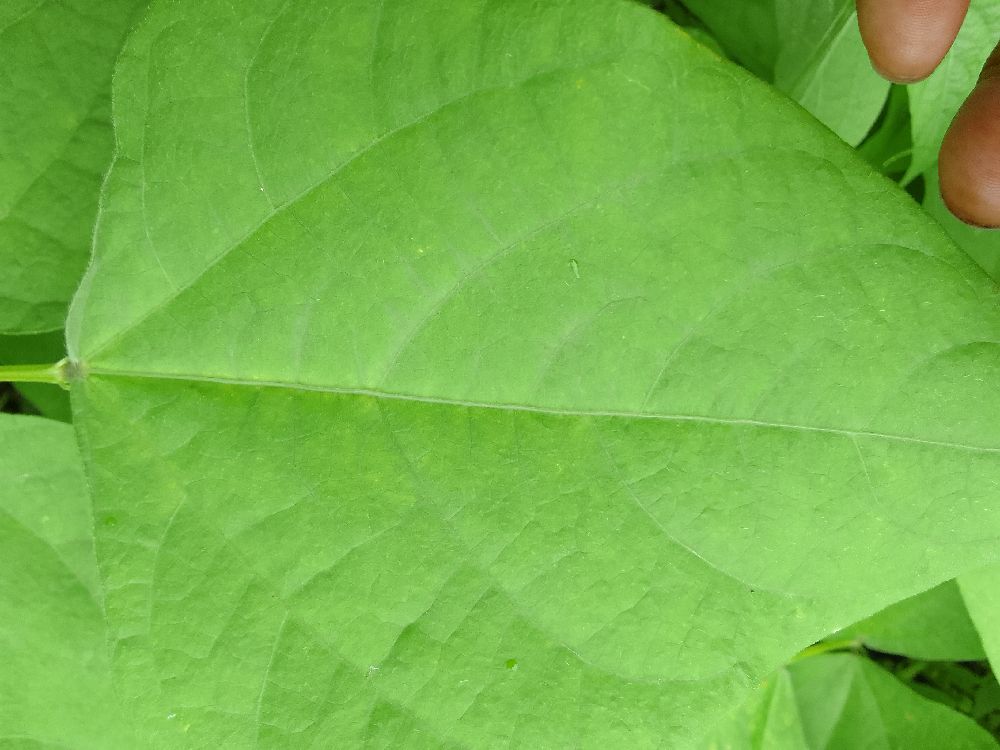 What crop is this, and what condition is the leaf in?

maize, healthy
